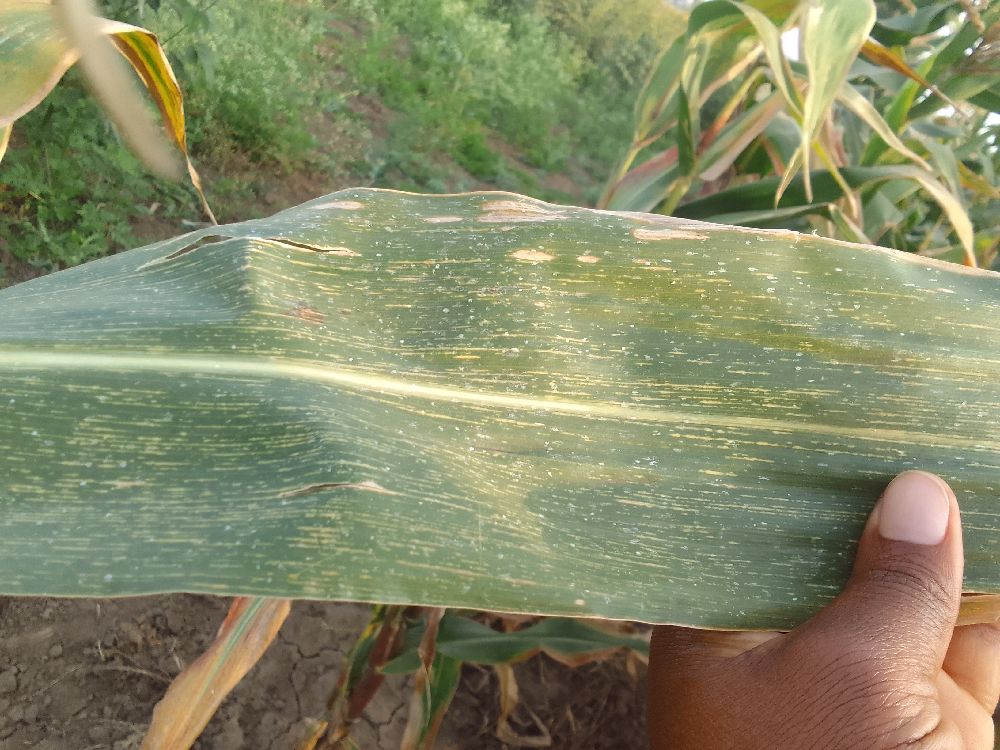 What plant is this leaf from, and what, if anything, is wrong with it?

maize, maize streak virus
